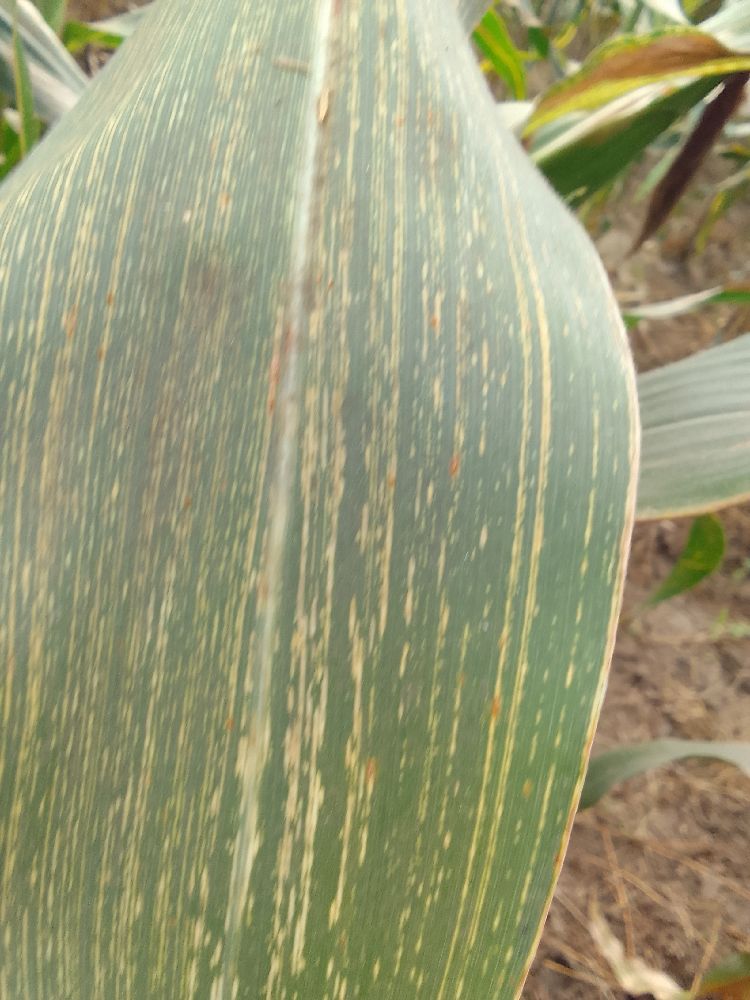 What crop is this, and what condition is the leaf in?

maize, maize streak virus
